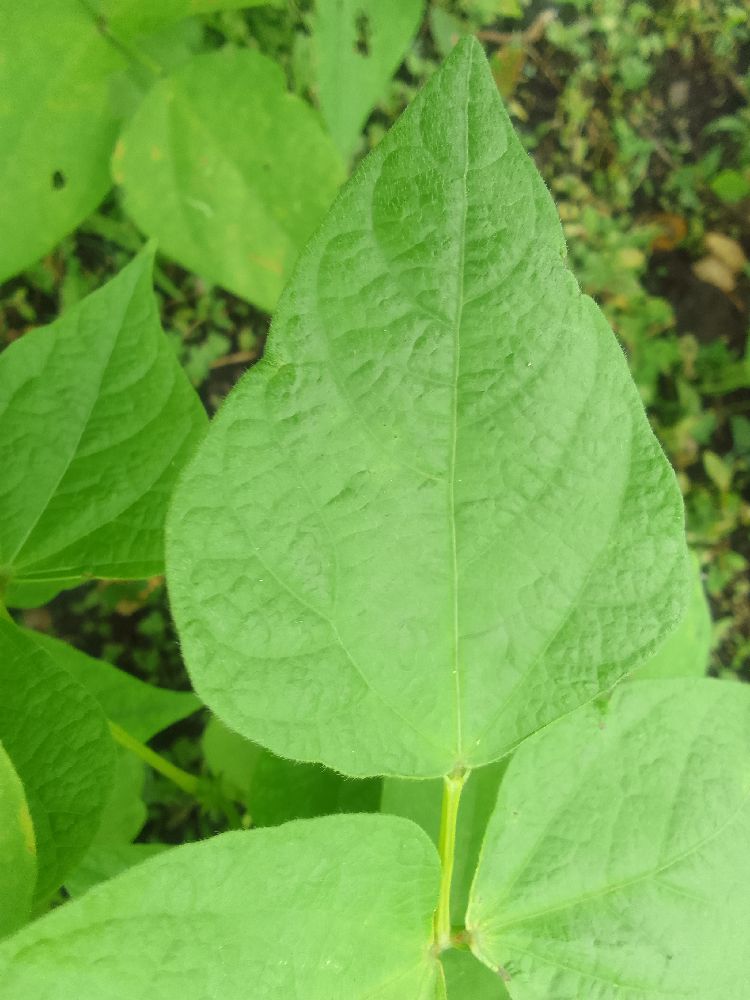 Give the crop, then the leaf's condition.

common bean, healthy
